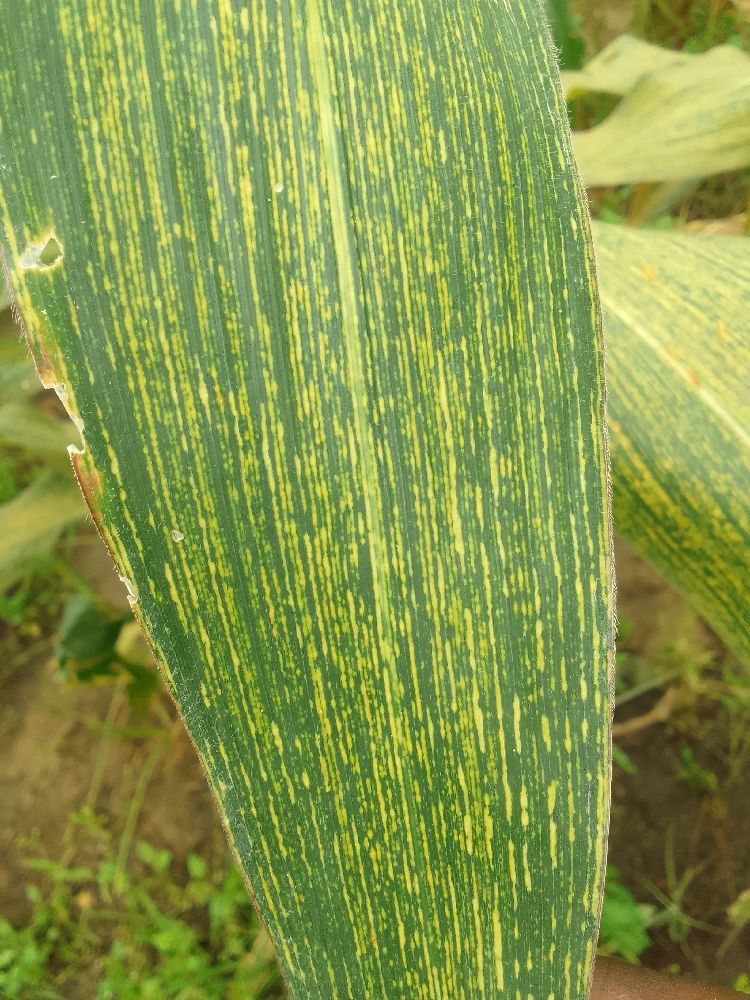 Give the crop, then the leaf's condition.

maize, maize streak virus
